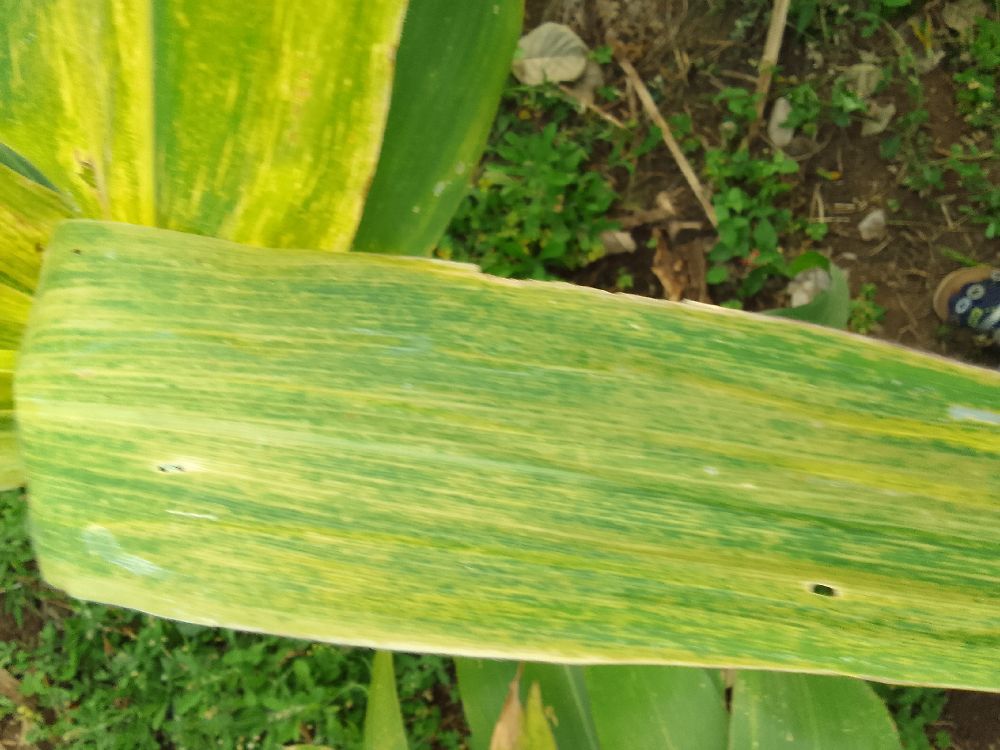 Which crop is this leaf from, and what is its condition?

maize, maize lethal necrosis
